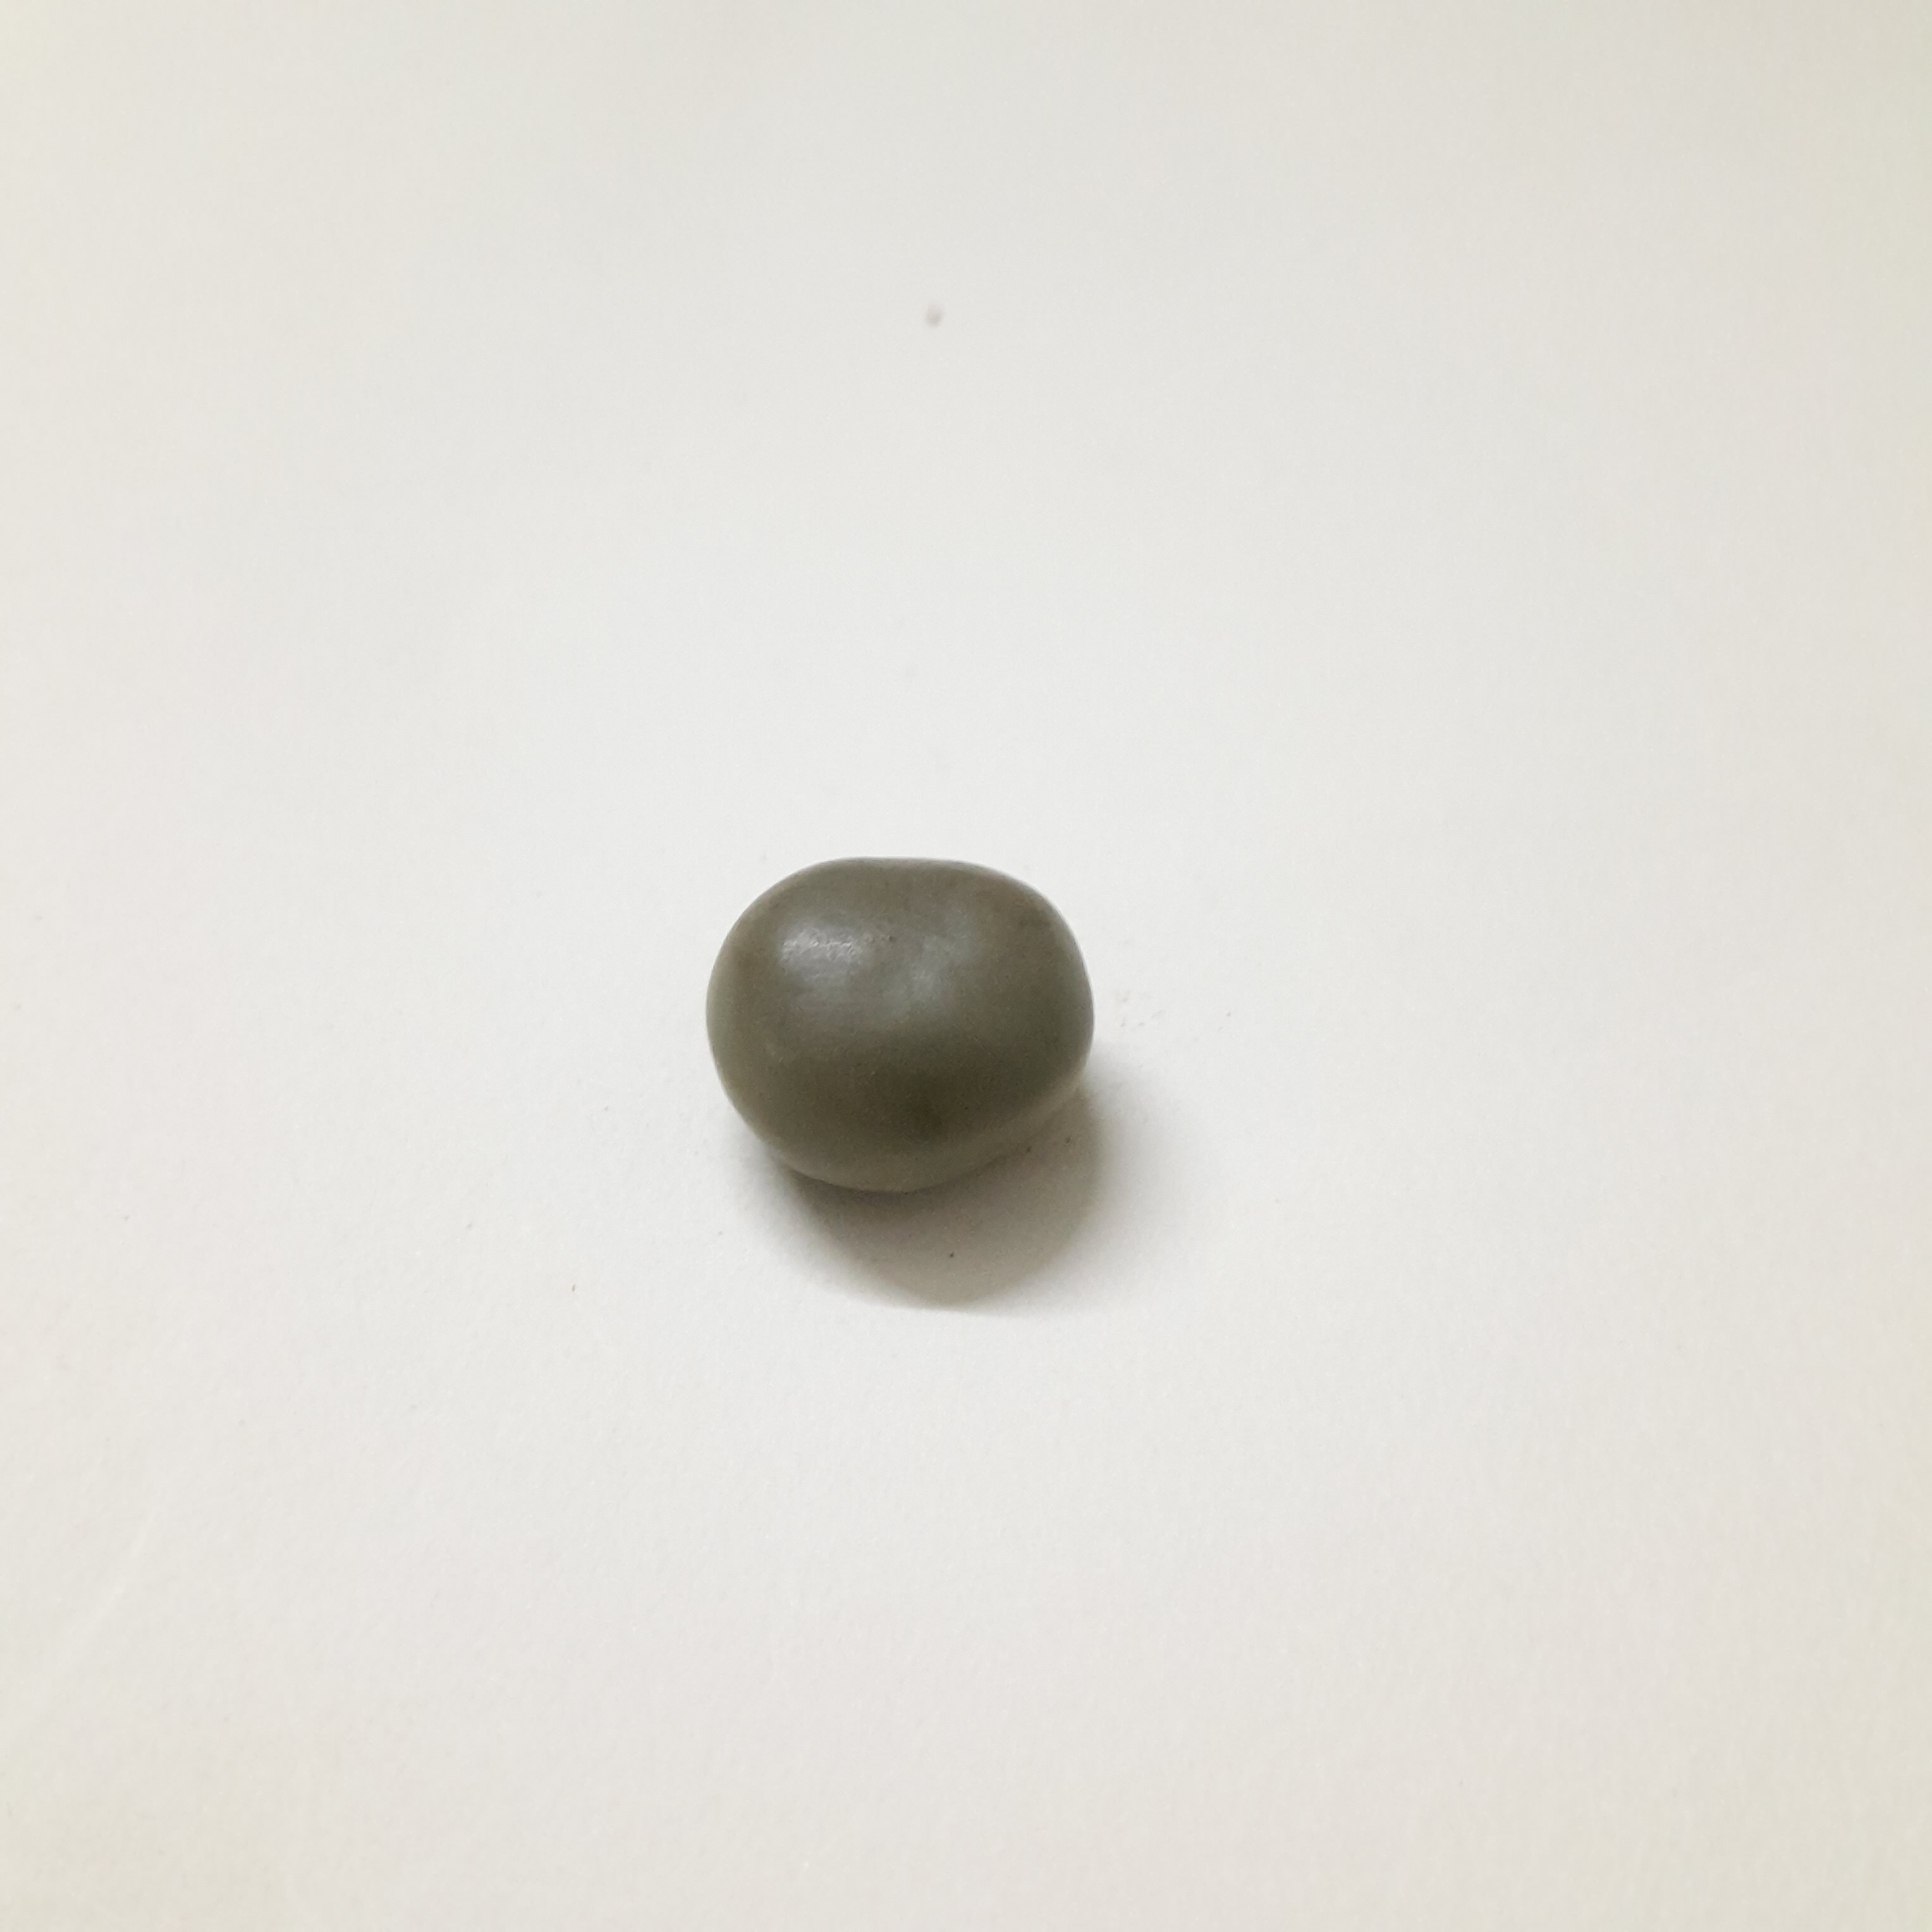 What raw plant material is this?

sagargota
